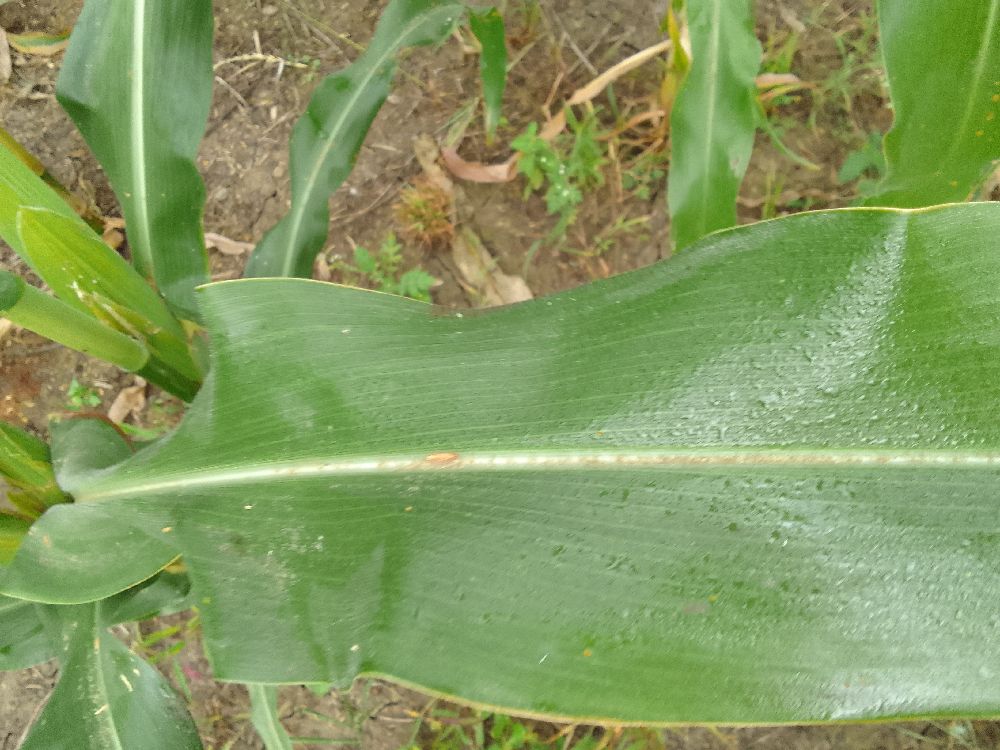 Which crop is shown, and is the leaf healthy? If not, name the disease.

maize, healthy
